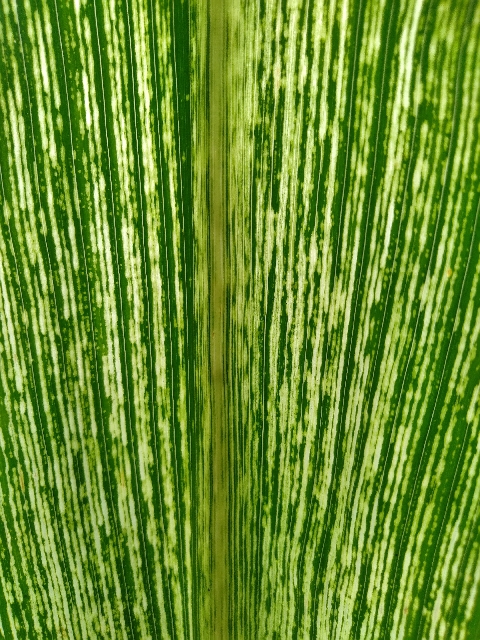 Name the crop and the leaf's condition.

maize, maize streak virus
